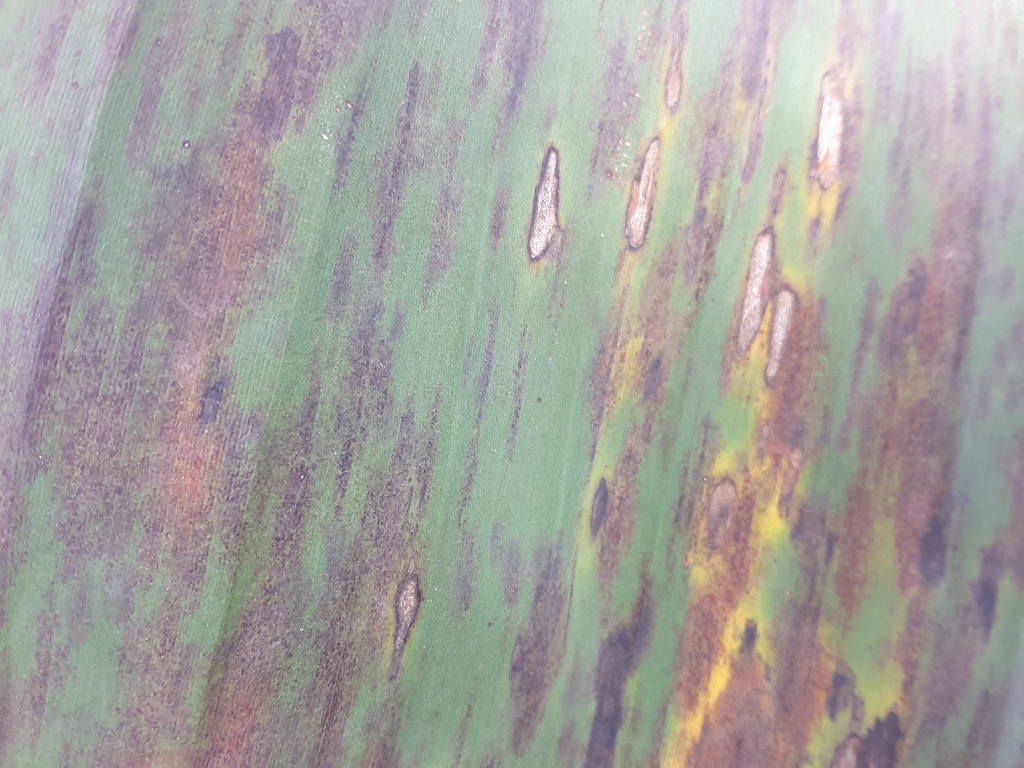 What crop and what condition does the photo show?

banana, black sigatoka
